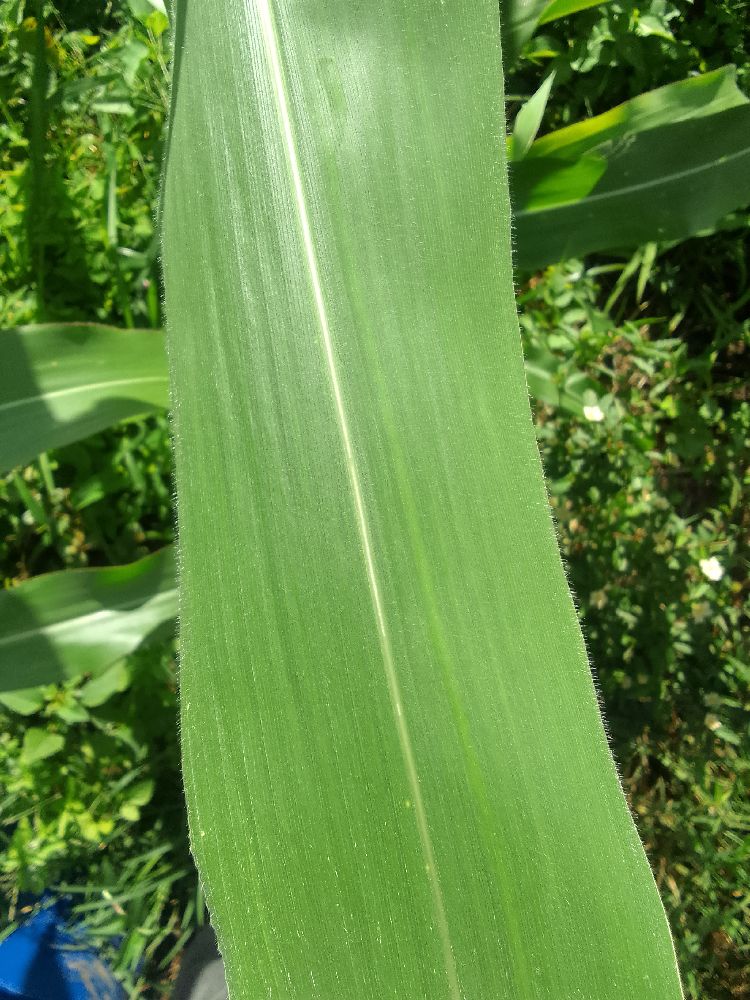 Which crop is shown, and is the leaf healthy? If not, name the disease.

maize, healthy
